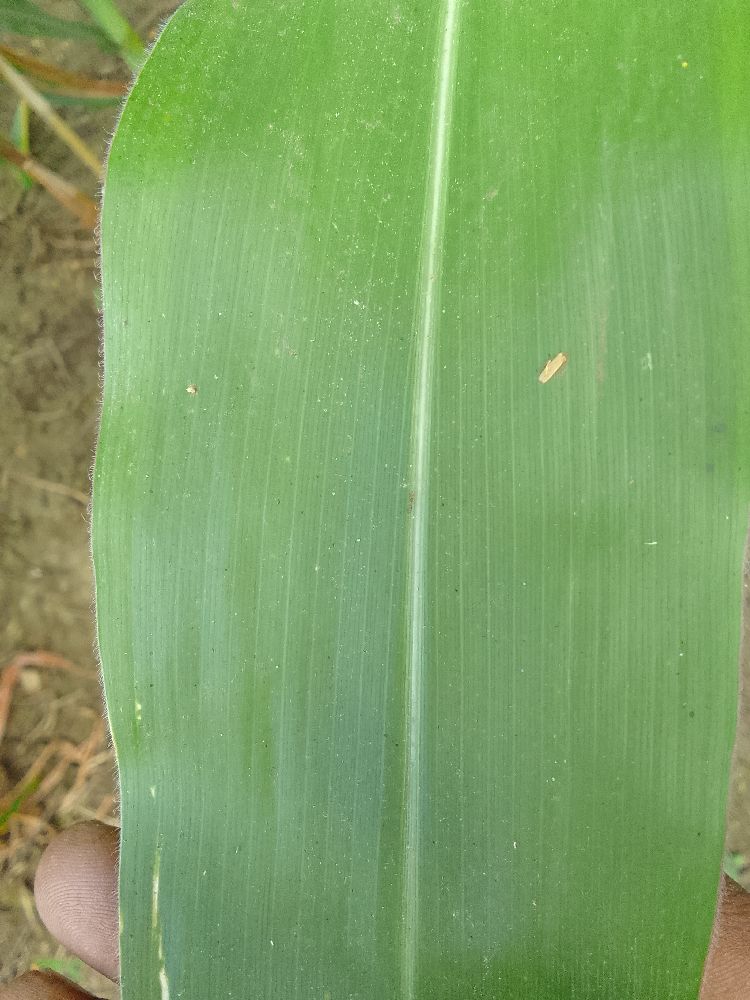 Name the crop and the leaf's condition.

maize, healthy
